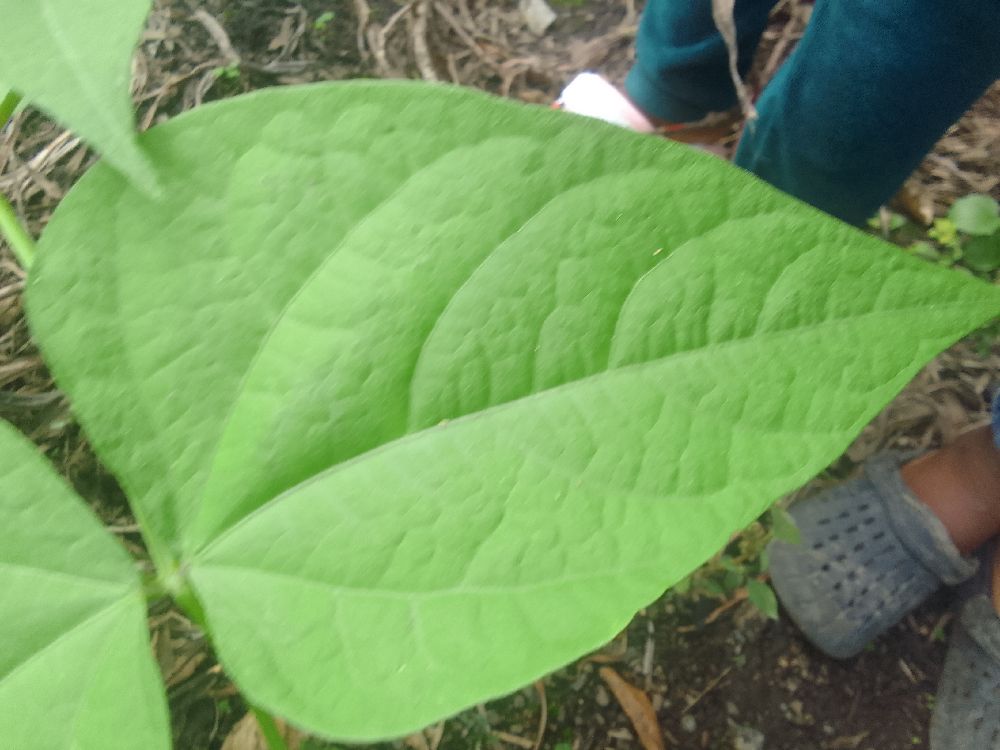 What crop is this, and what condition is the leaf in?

common bean, healthy
